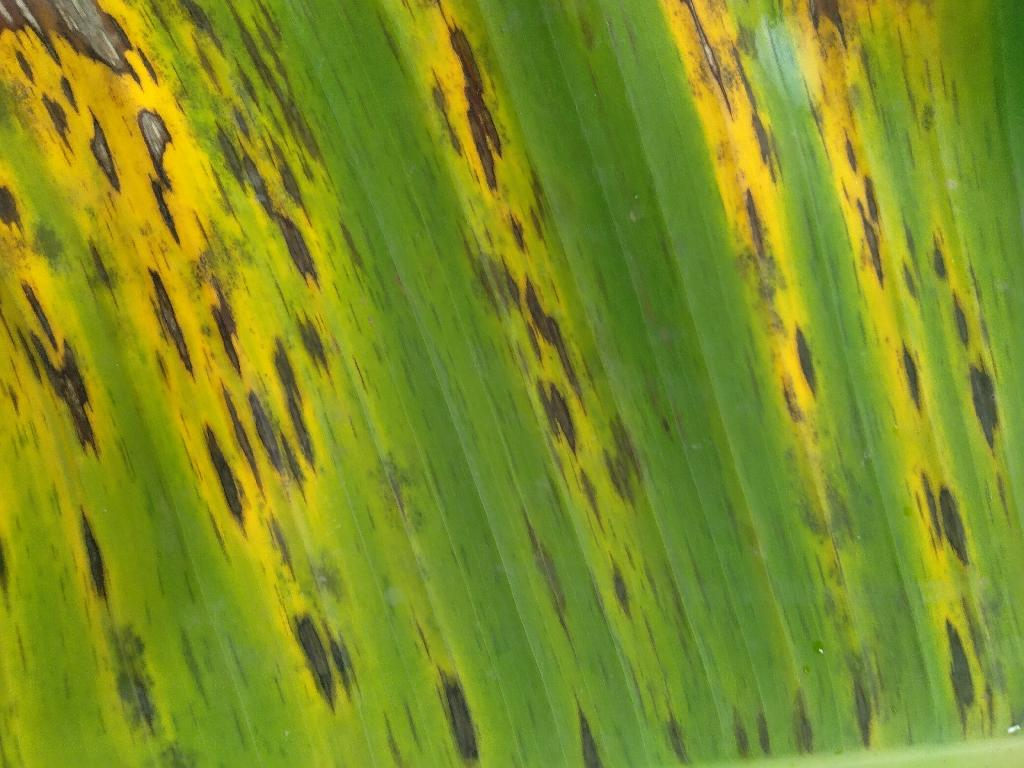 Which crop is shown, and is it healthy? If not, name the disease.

banana, black sigatoka
